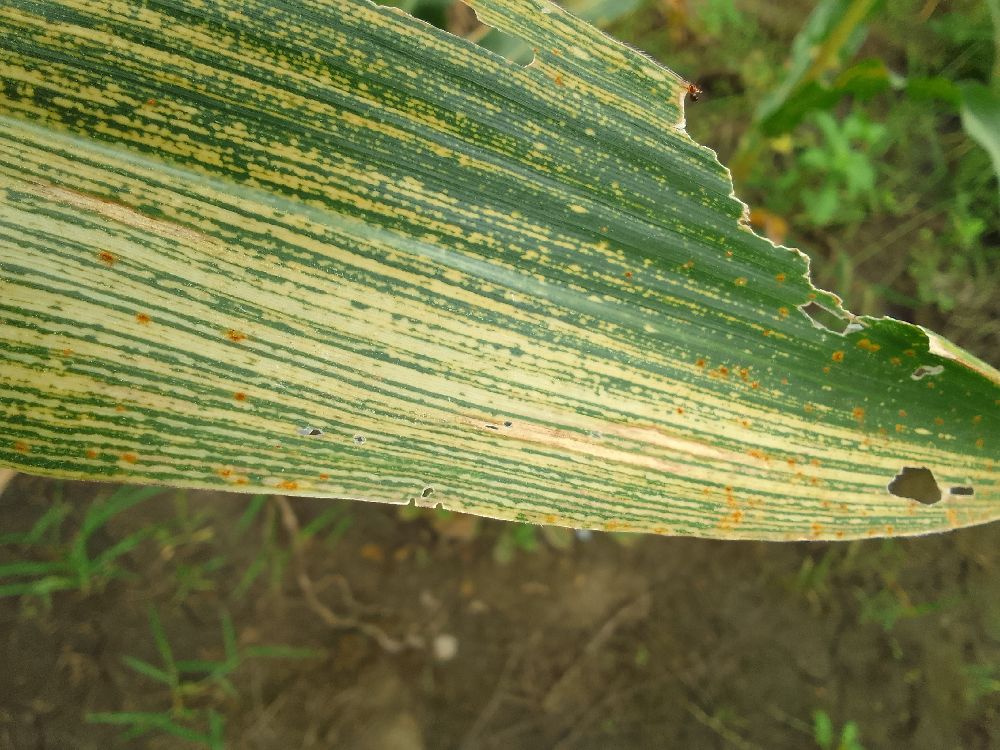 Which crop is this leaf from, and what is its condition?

maize, maize streak virus
